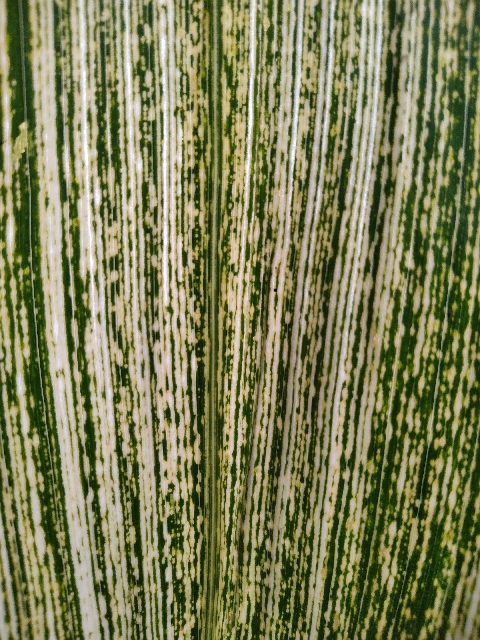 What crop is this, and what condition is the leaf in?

maize, maize streak virus
